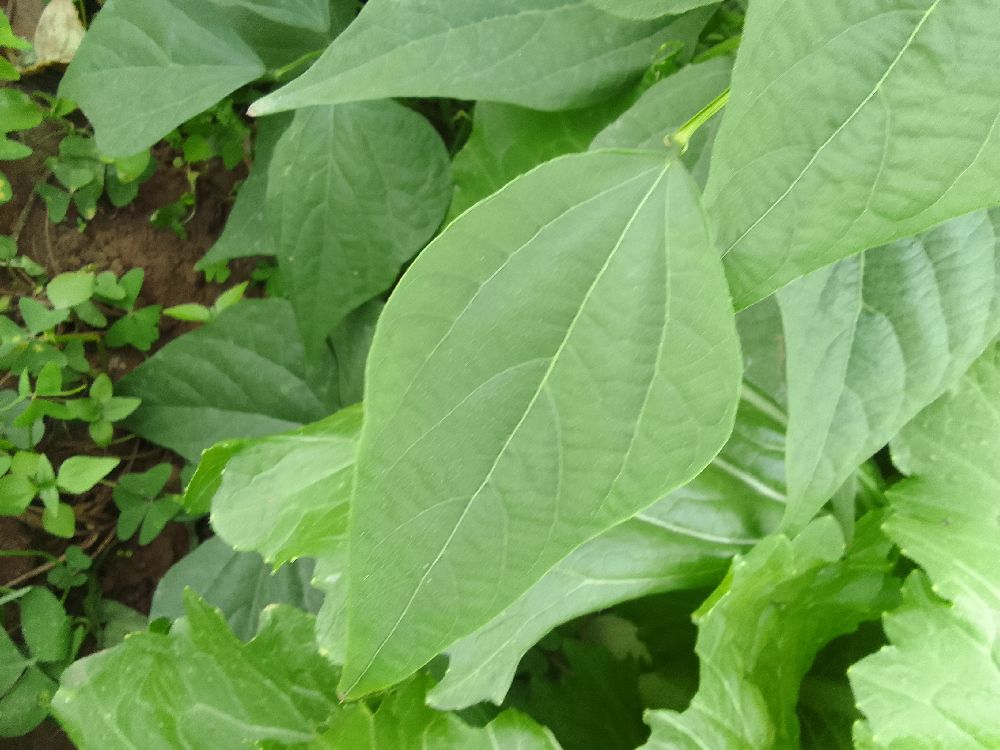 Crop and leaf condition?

common bean, healthy
